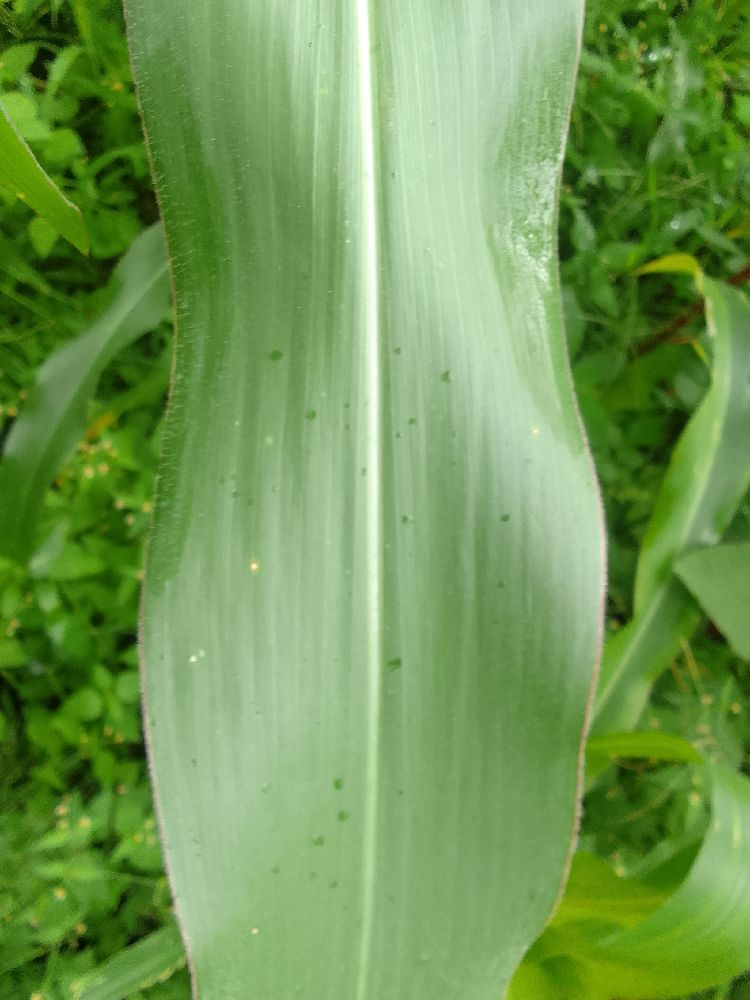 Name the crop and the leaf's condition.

maize, healthy
